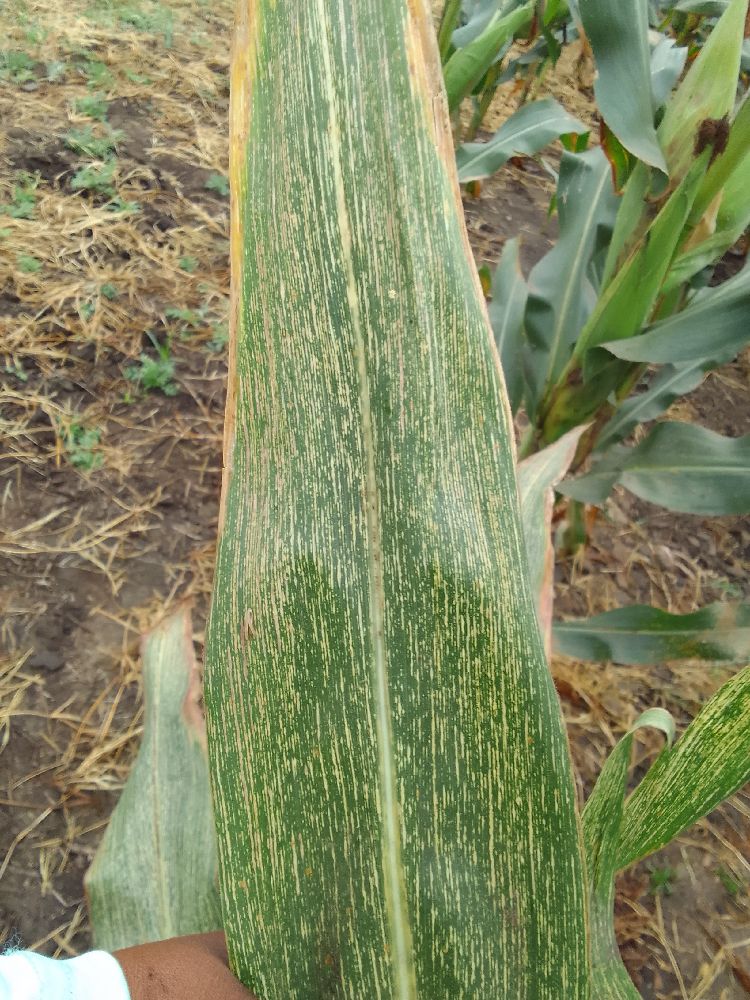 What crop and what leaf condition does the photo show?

maize, maize streak virus
